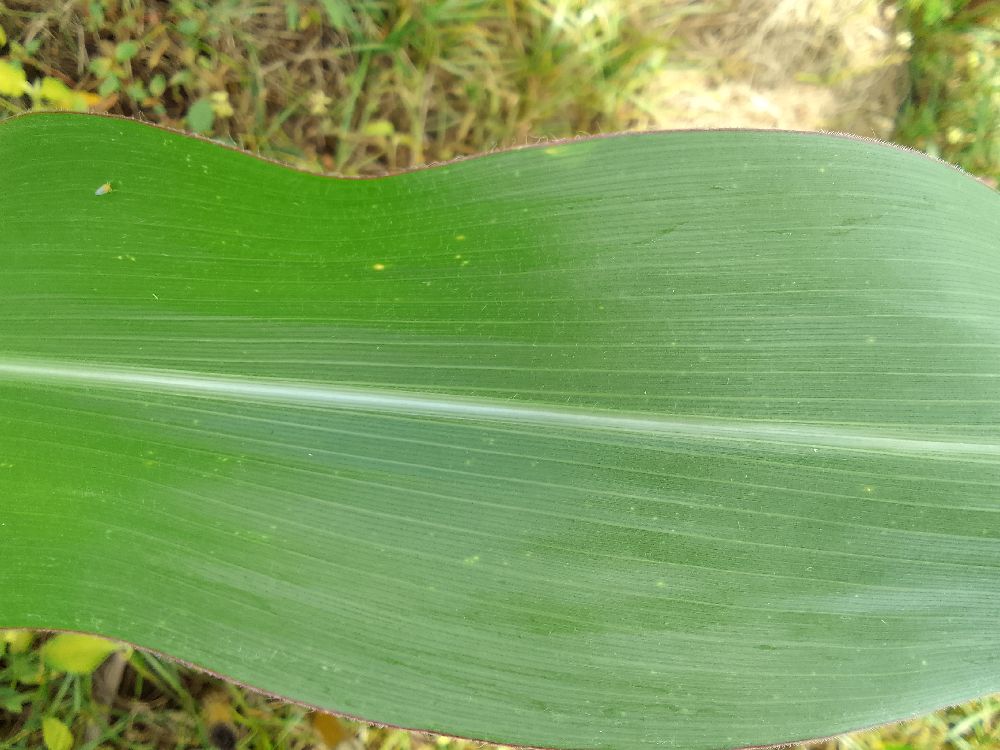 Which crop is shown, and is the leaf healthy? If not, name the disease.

maize, healthy
